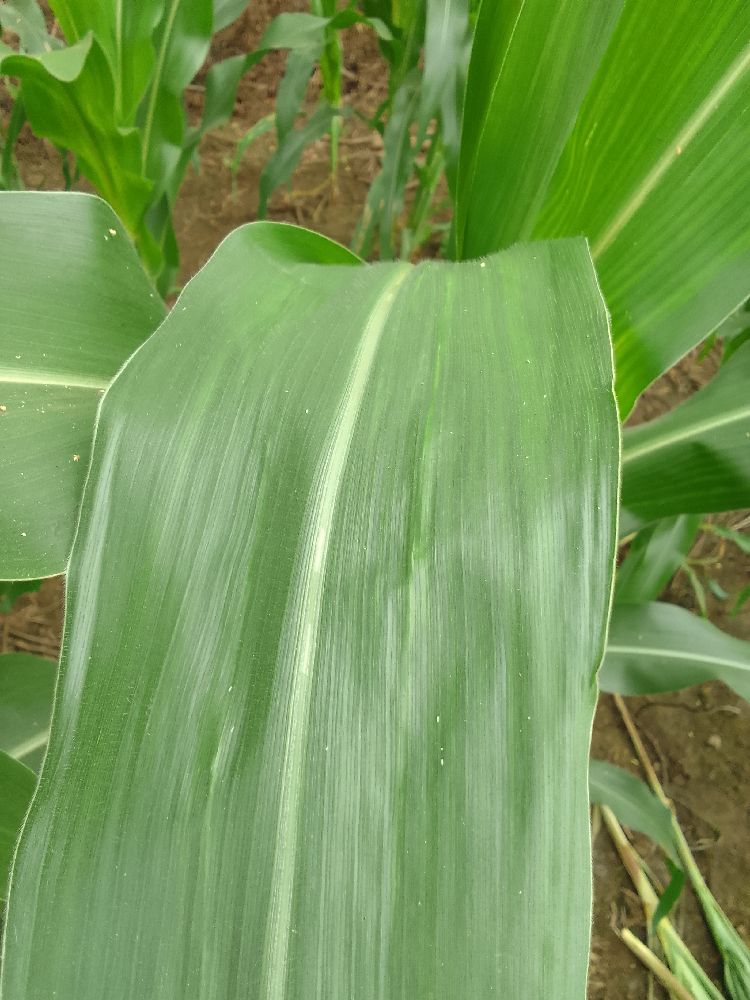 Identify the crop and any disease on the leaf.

maize, healthy
